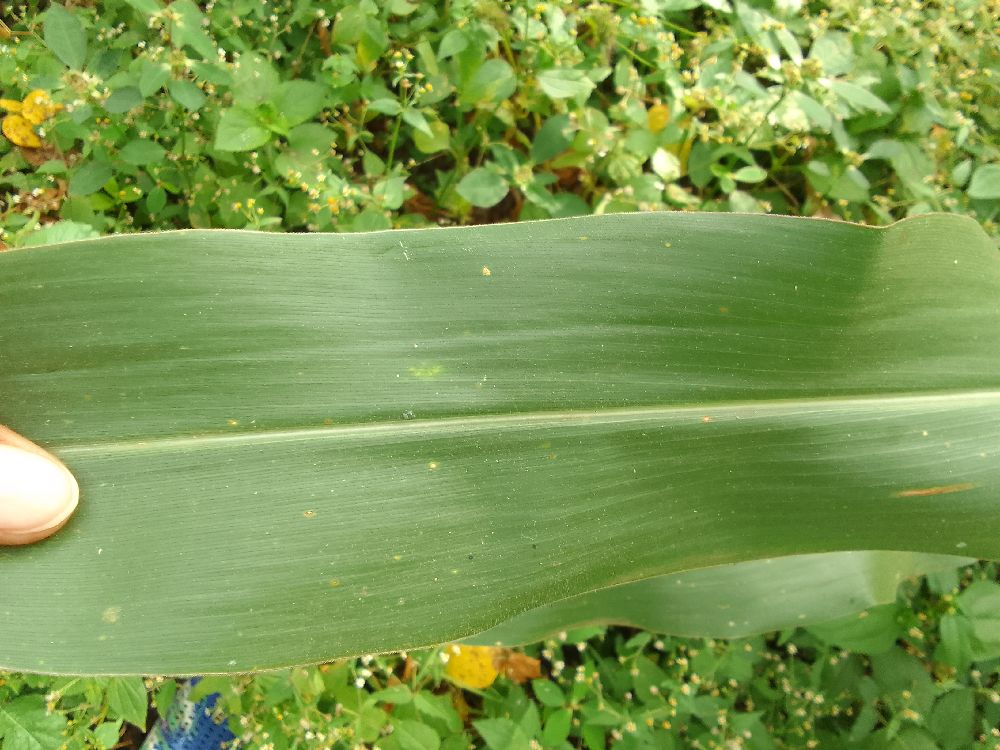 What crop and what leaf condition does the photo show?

maize, healthy
